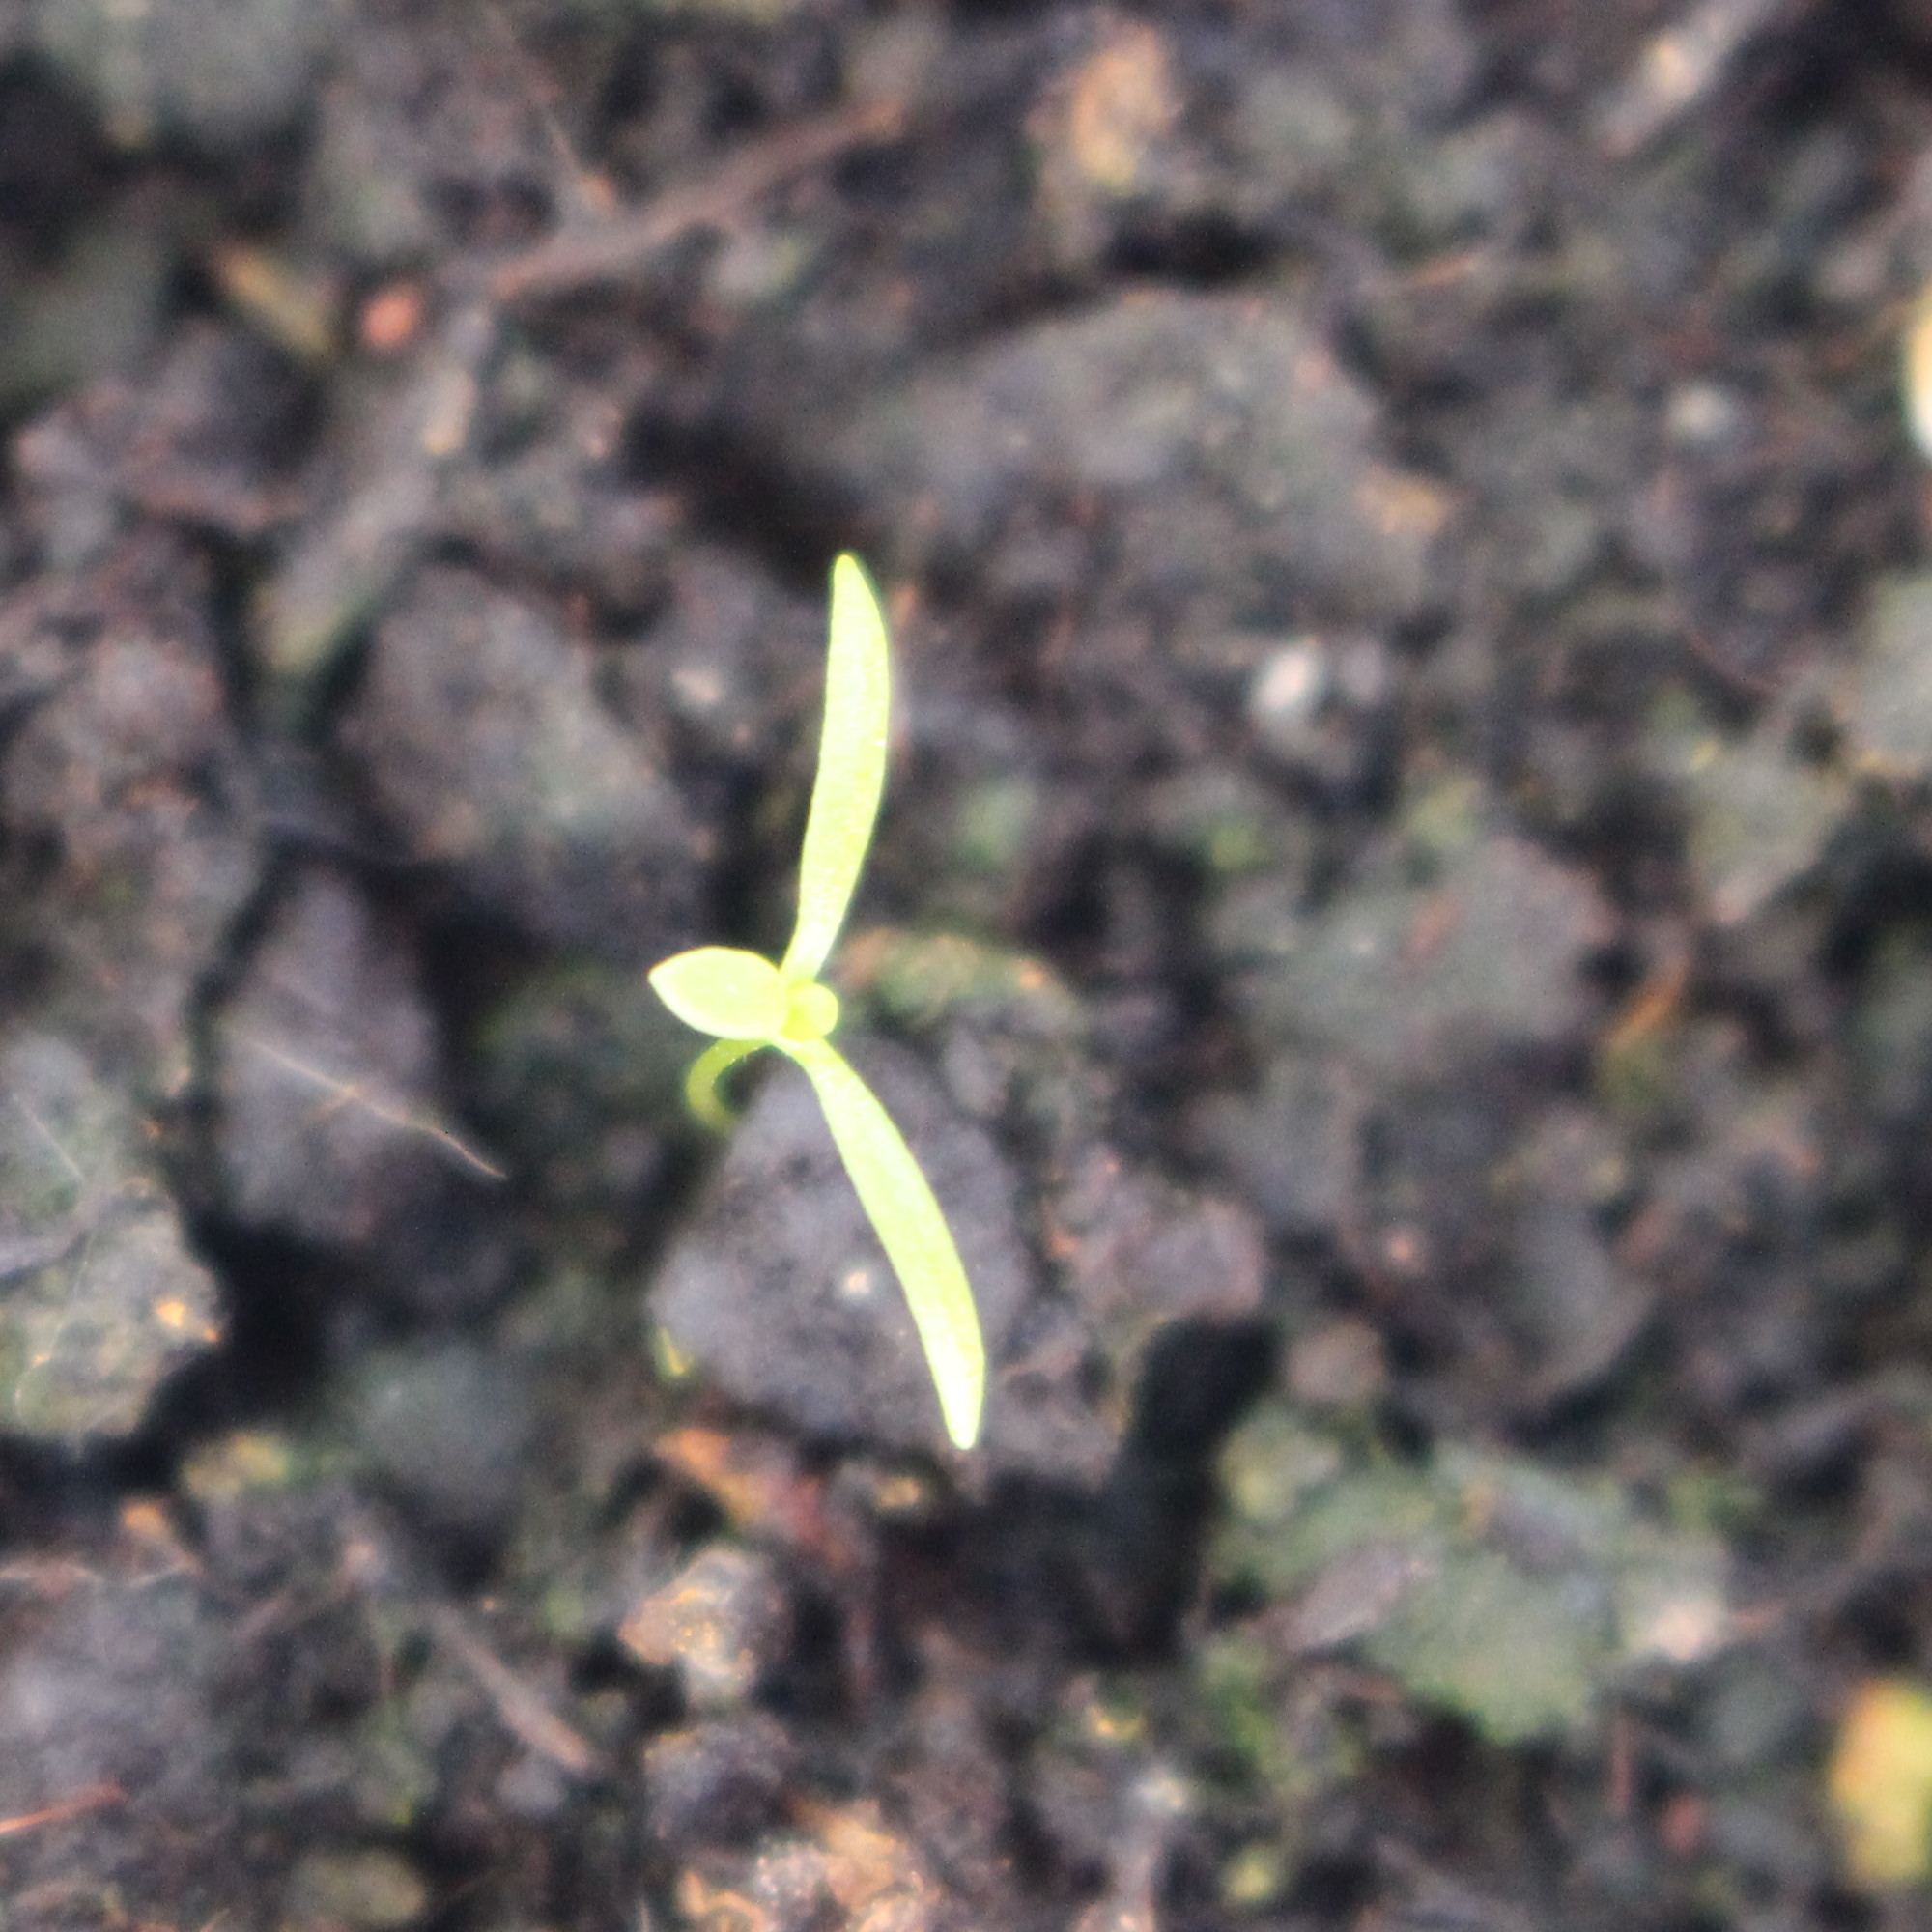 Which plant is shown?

Papaver rhoeas
